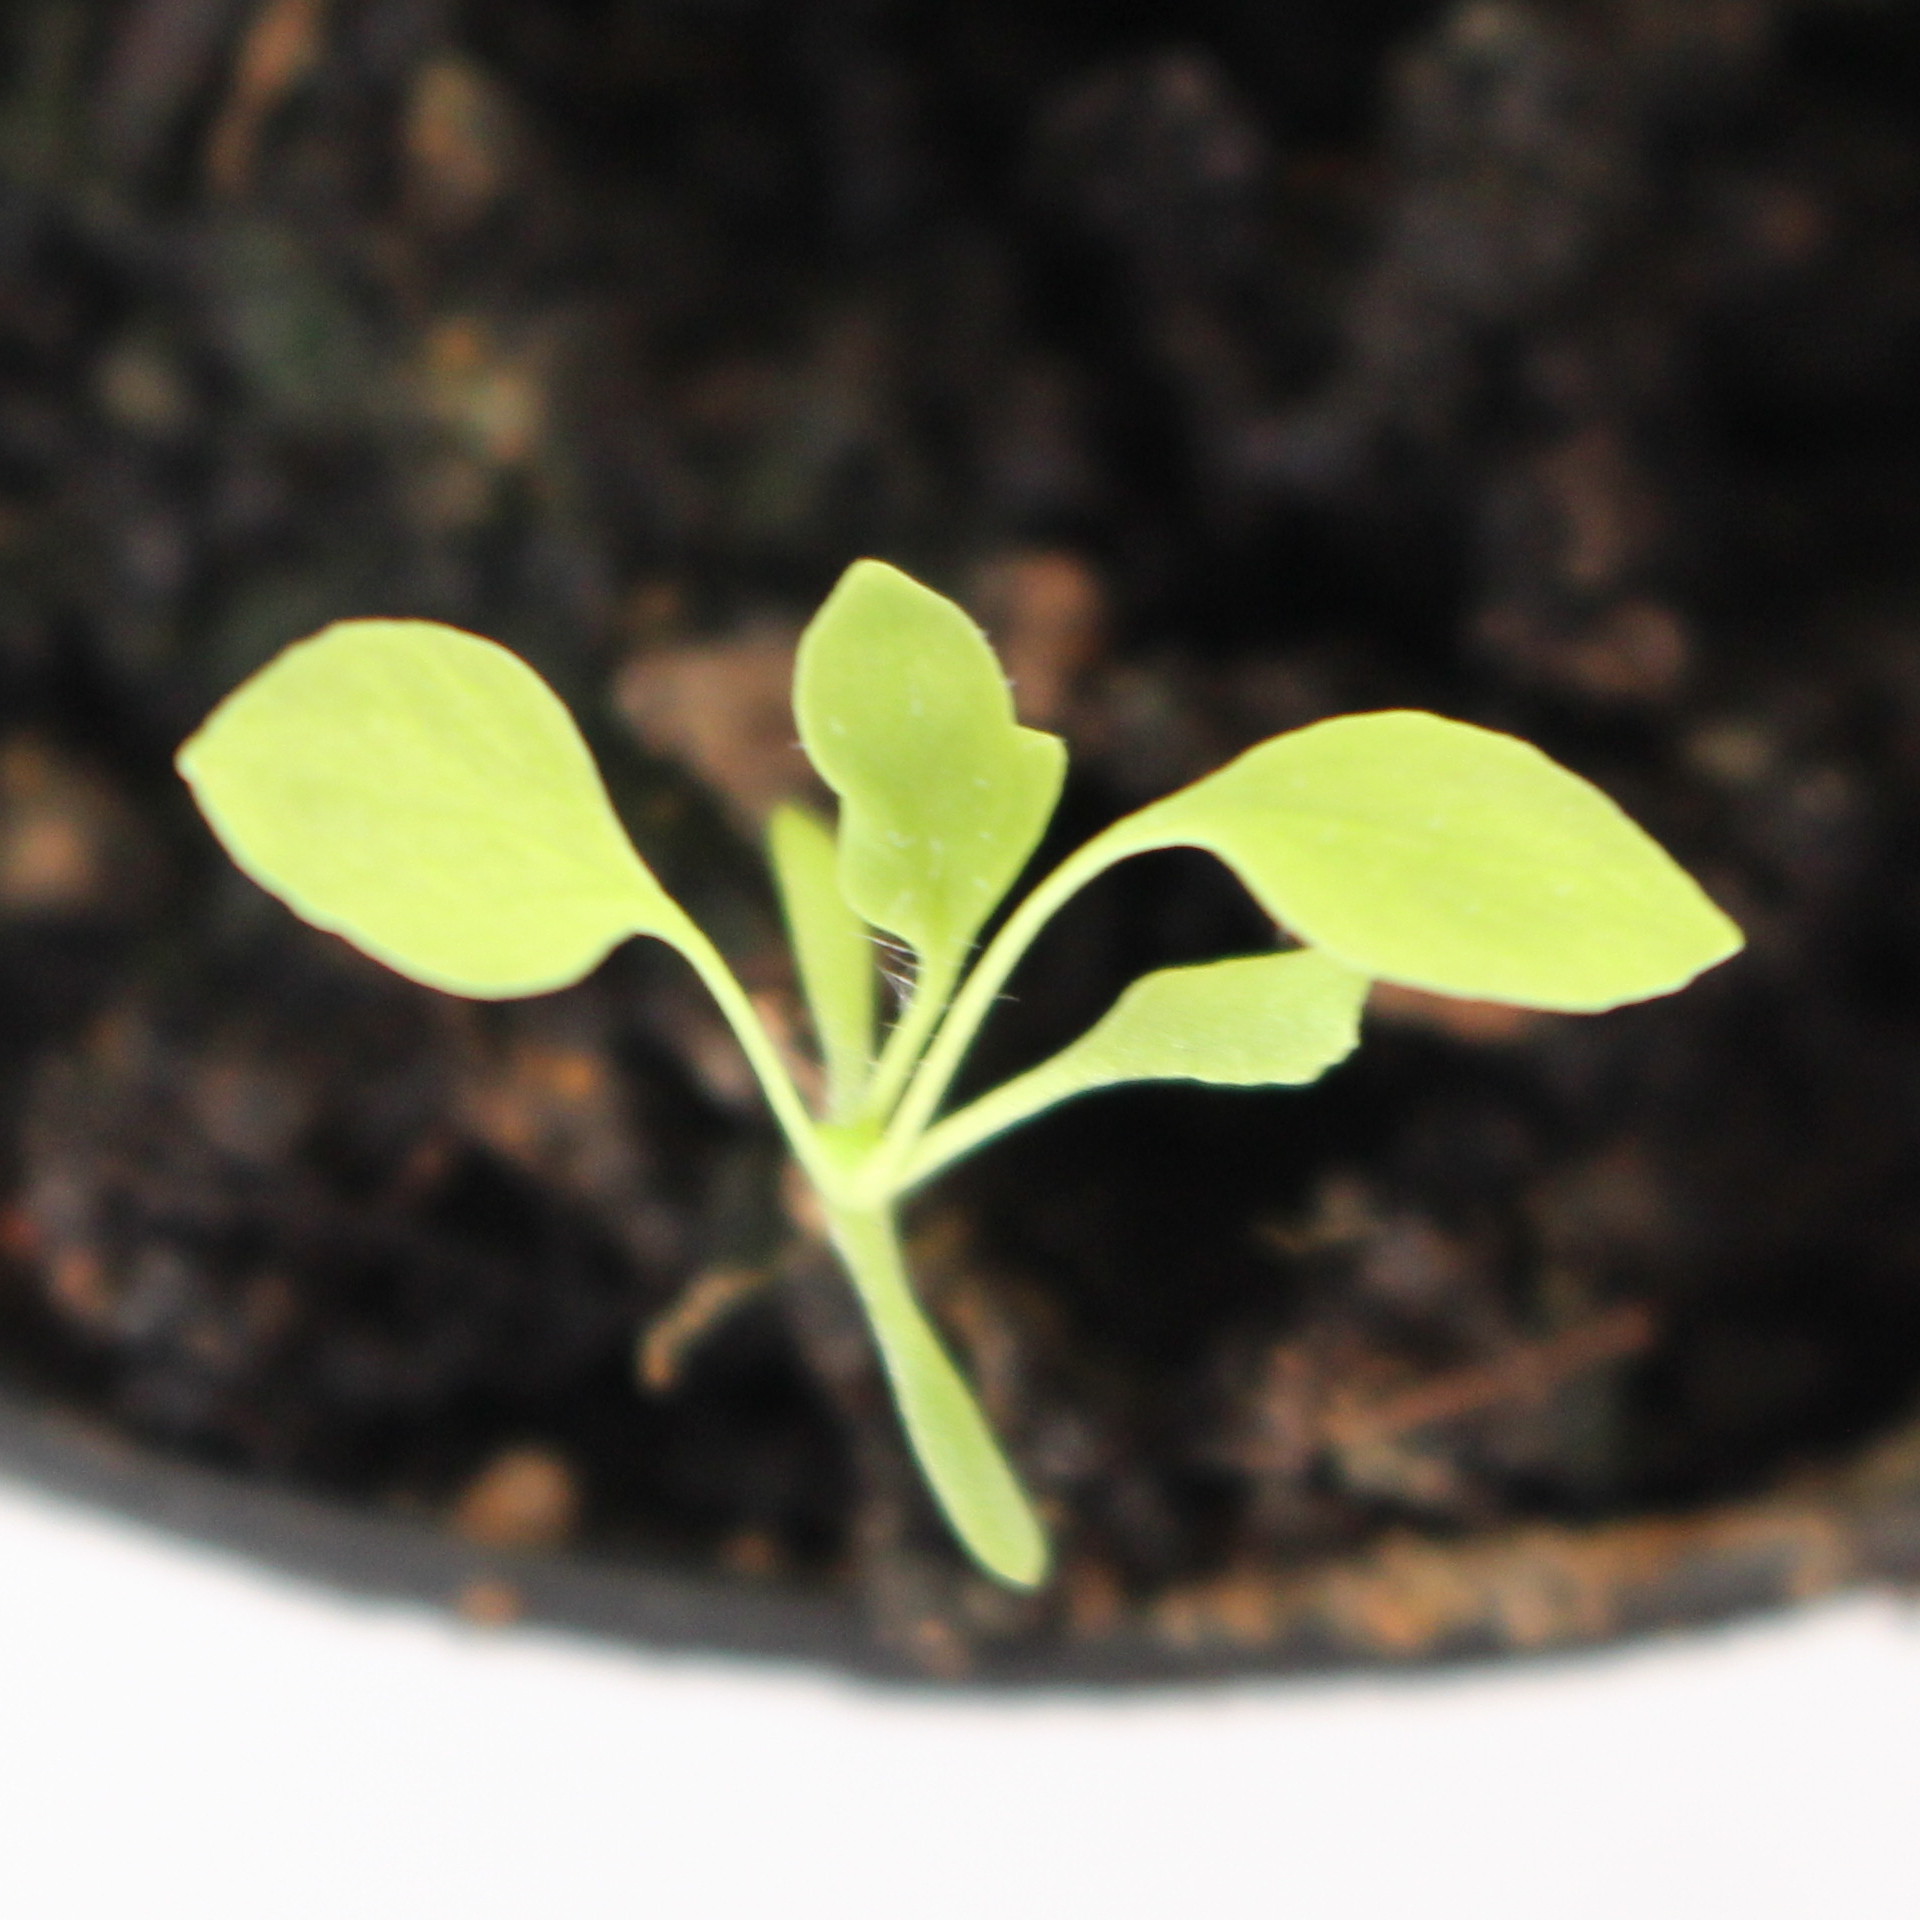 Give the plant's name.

Papaver rhoeas
